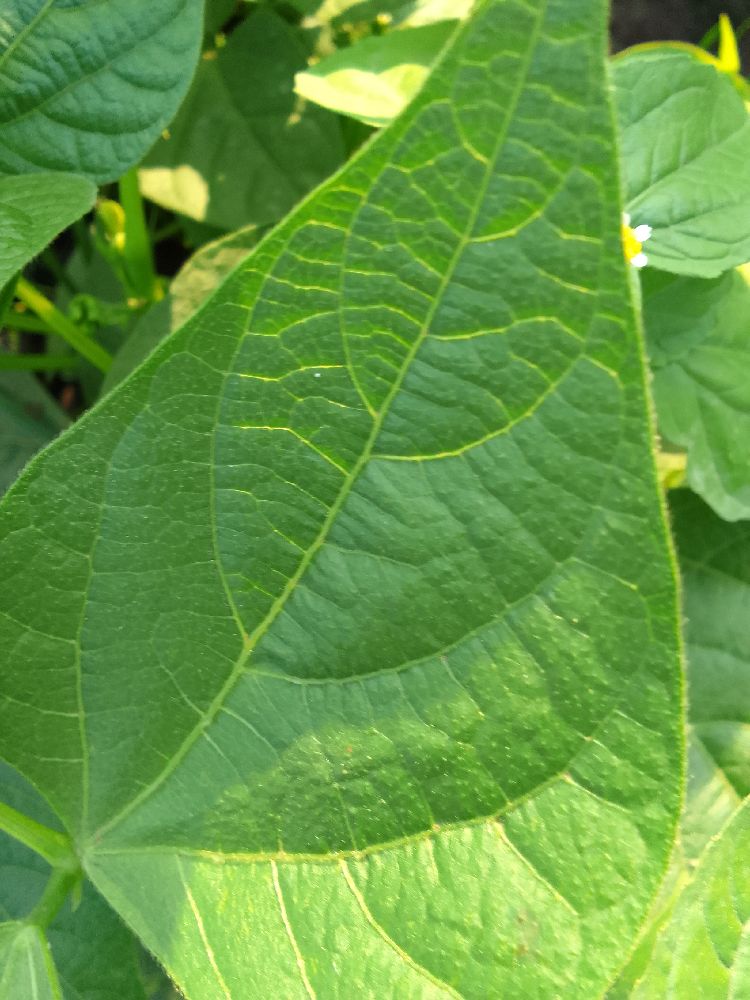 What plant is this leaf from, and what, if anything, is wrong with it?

common bean, healthy
